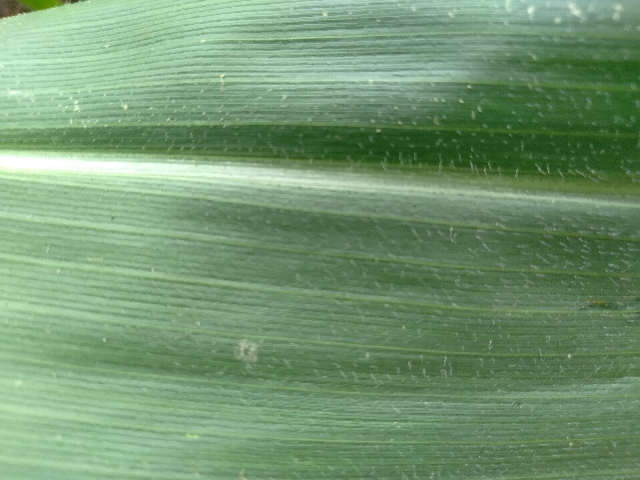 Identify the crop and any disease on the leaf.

maize, healthy
